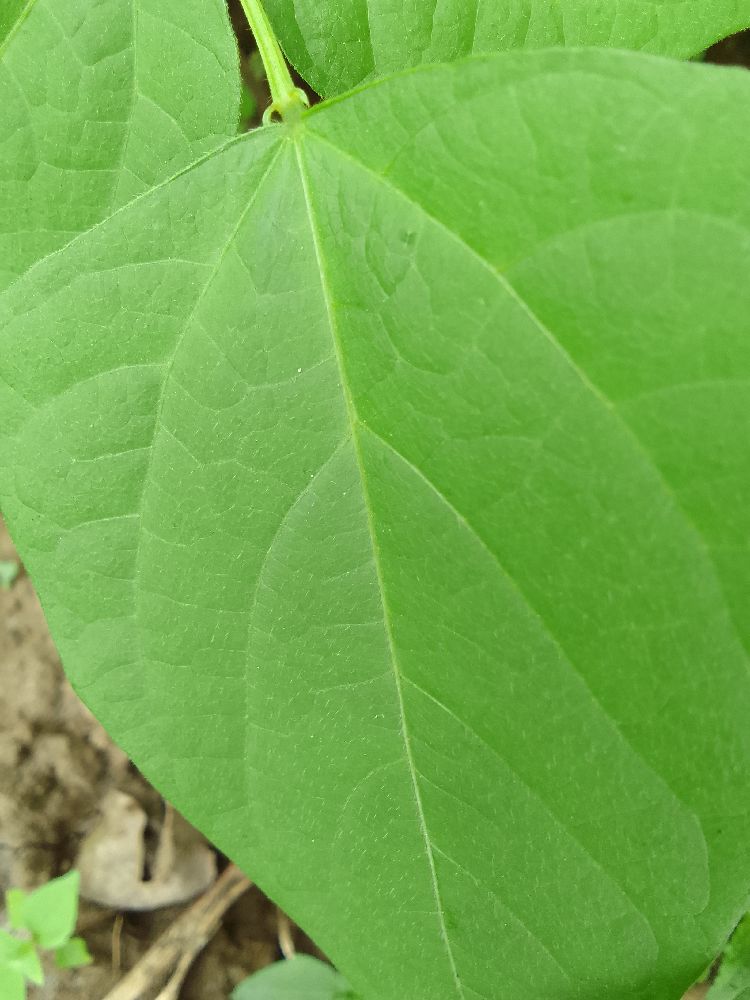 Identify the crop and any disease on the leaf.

common bean, healthy
